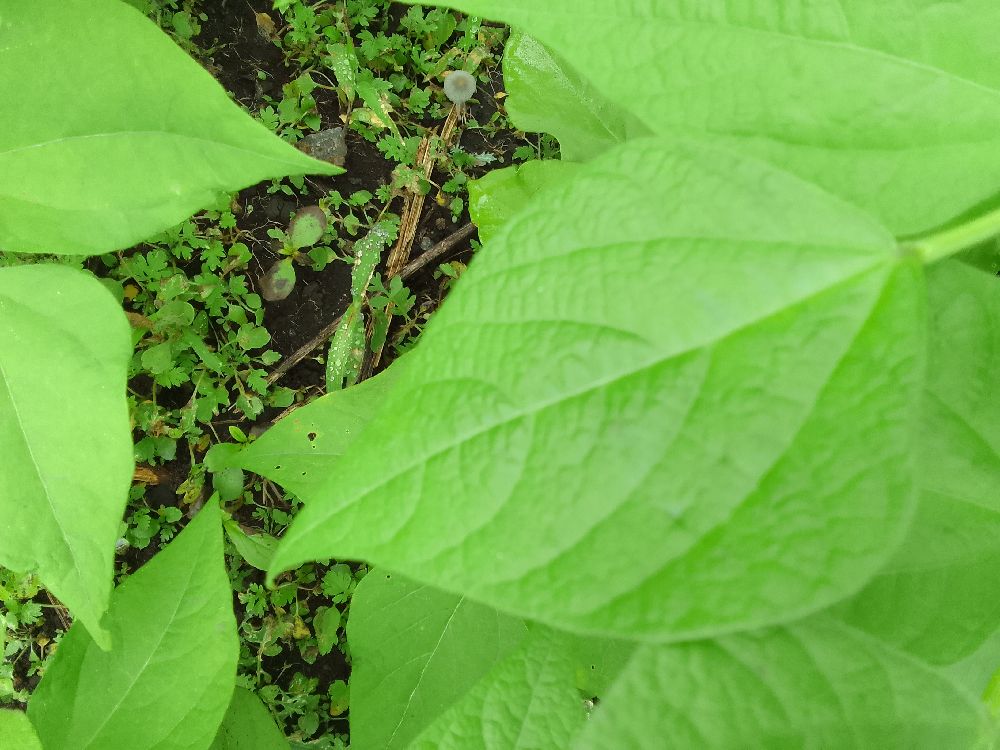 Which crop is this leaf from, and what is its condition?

common bean, healthy
